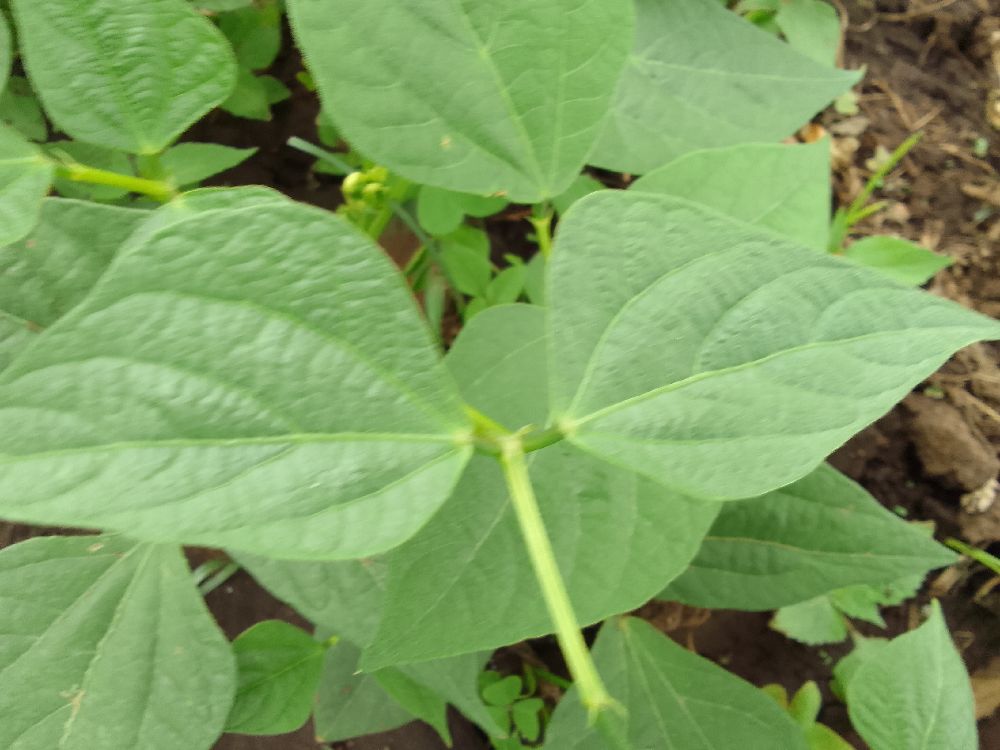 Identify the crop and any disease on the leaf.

common bean, healthy
